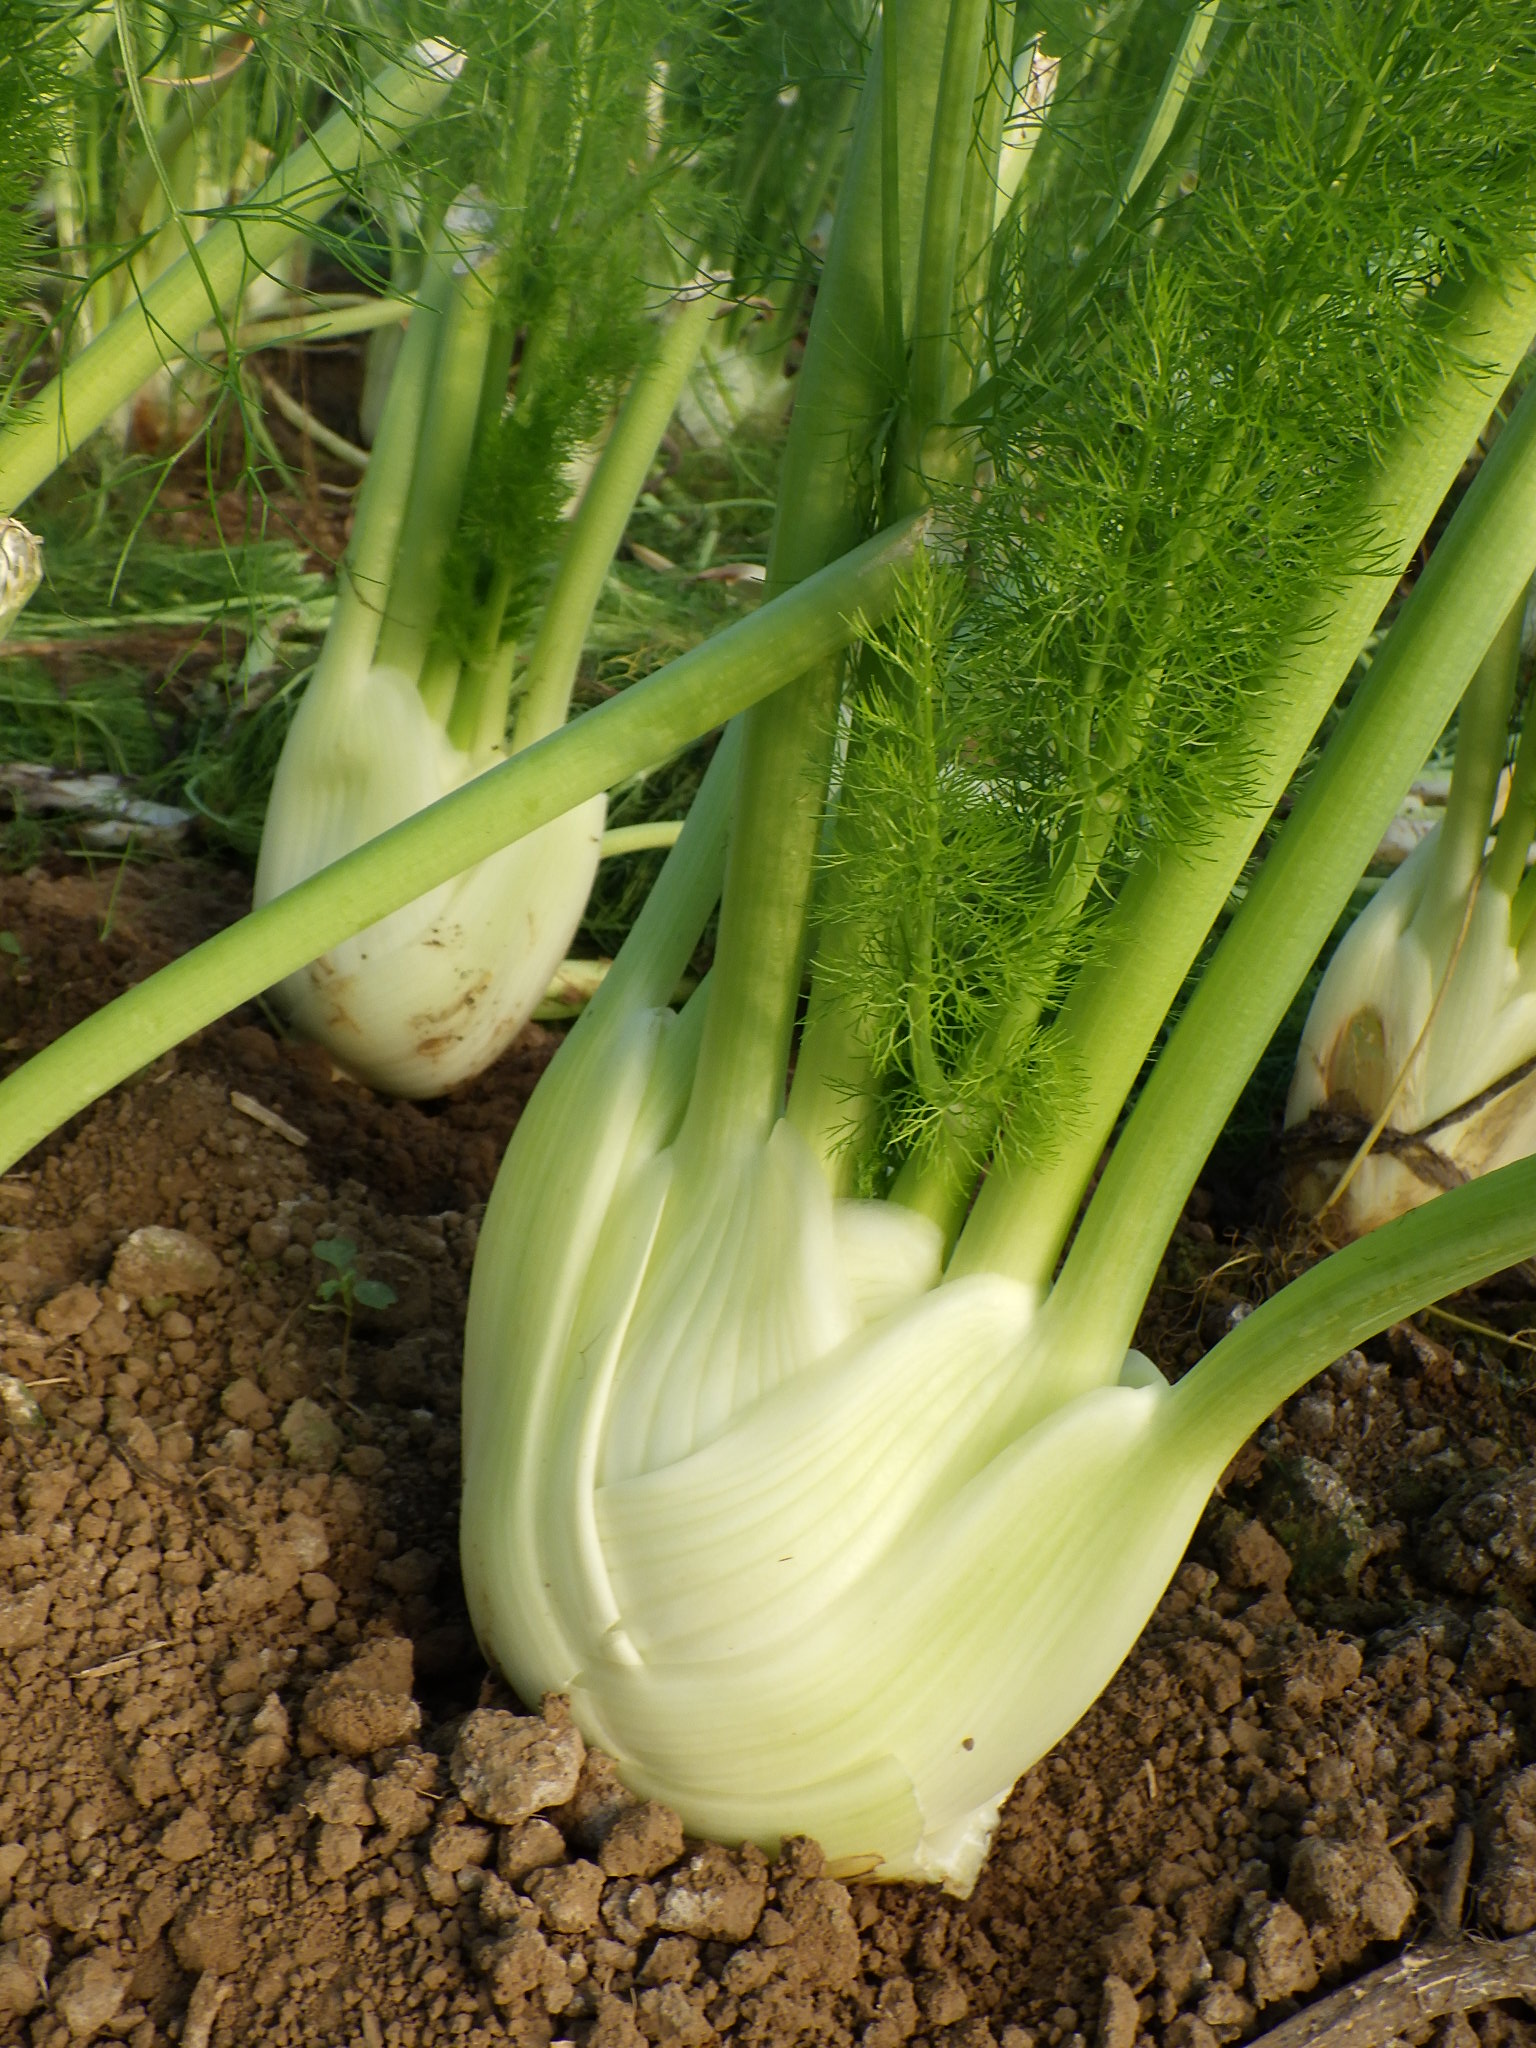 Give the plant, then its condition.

fennel, healthy
